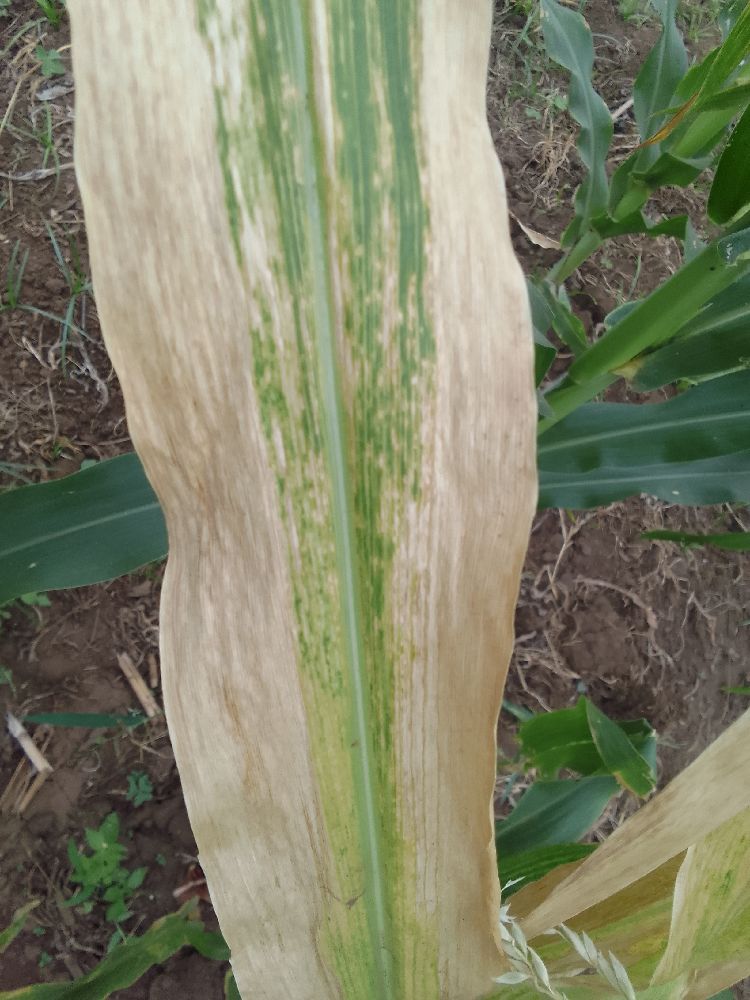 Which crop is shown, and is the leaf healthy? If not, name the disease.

maize, maize lethal necrosis
